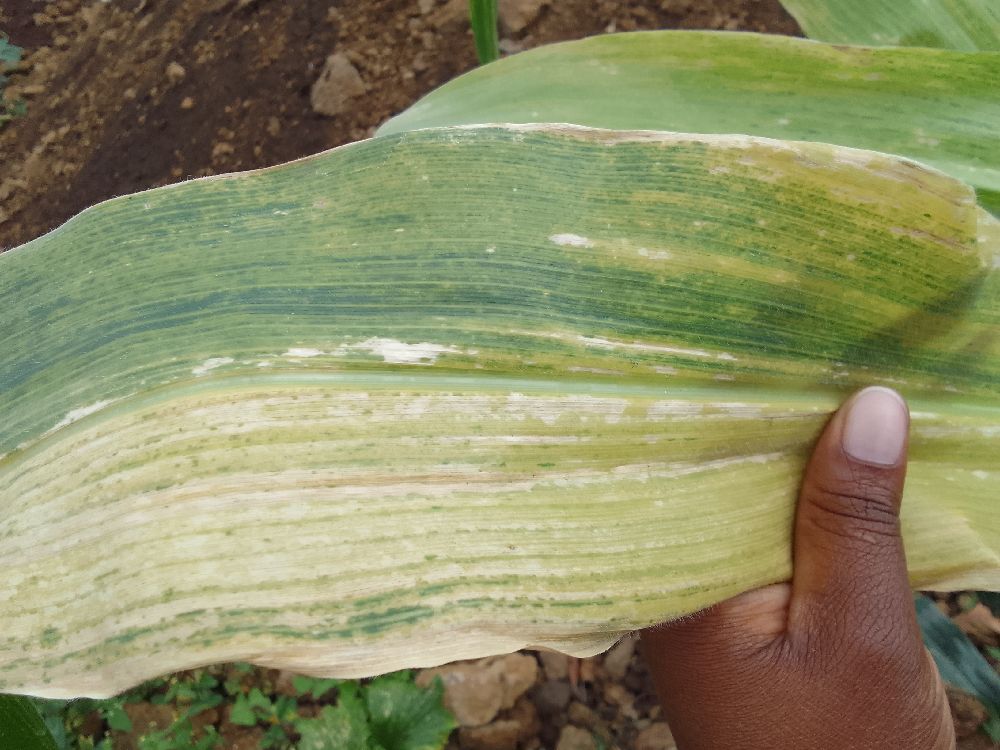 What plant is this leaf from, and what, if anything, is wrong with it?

maize, maize lethal necrosis
